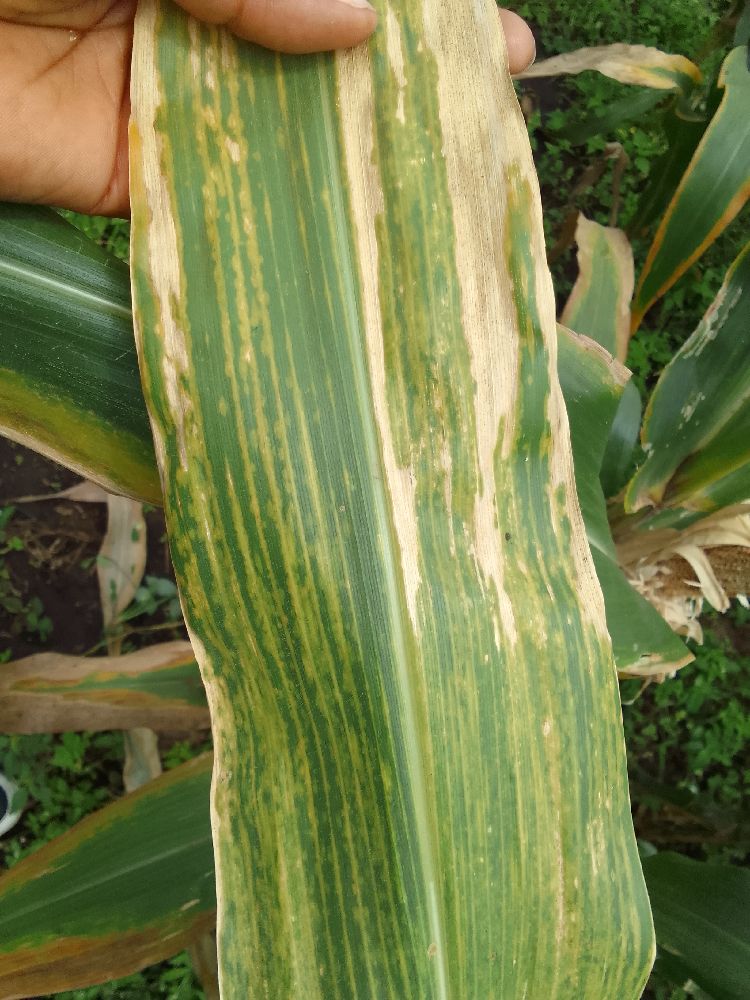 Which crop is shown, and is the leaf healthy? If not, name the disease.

maize, maize lethal necrosis
